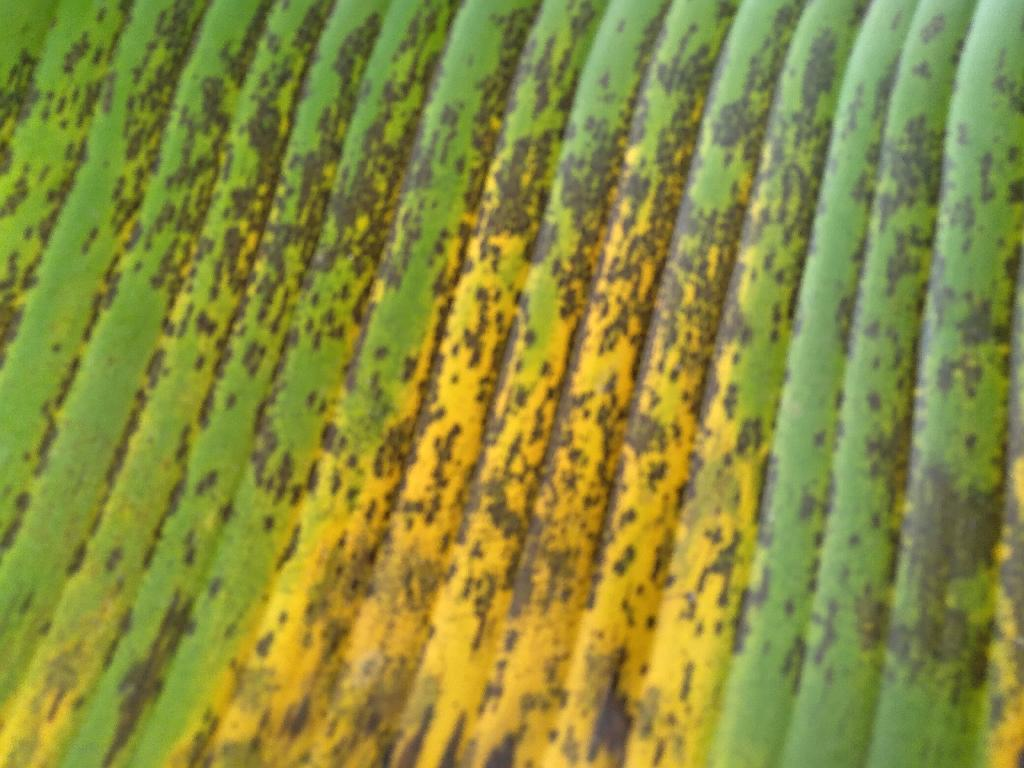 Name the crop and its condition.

banana, black sigatoka
